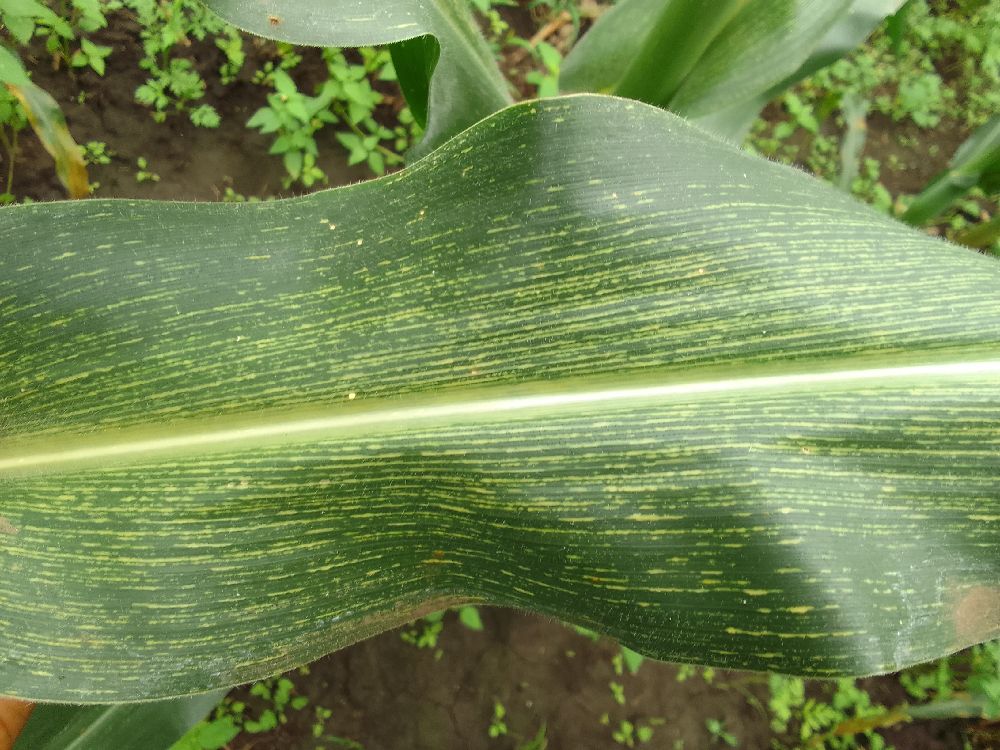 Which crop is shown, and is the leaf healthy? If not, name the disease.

maize, maize streak virus
